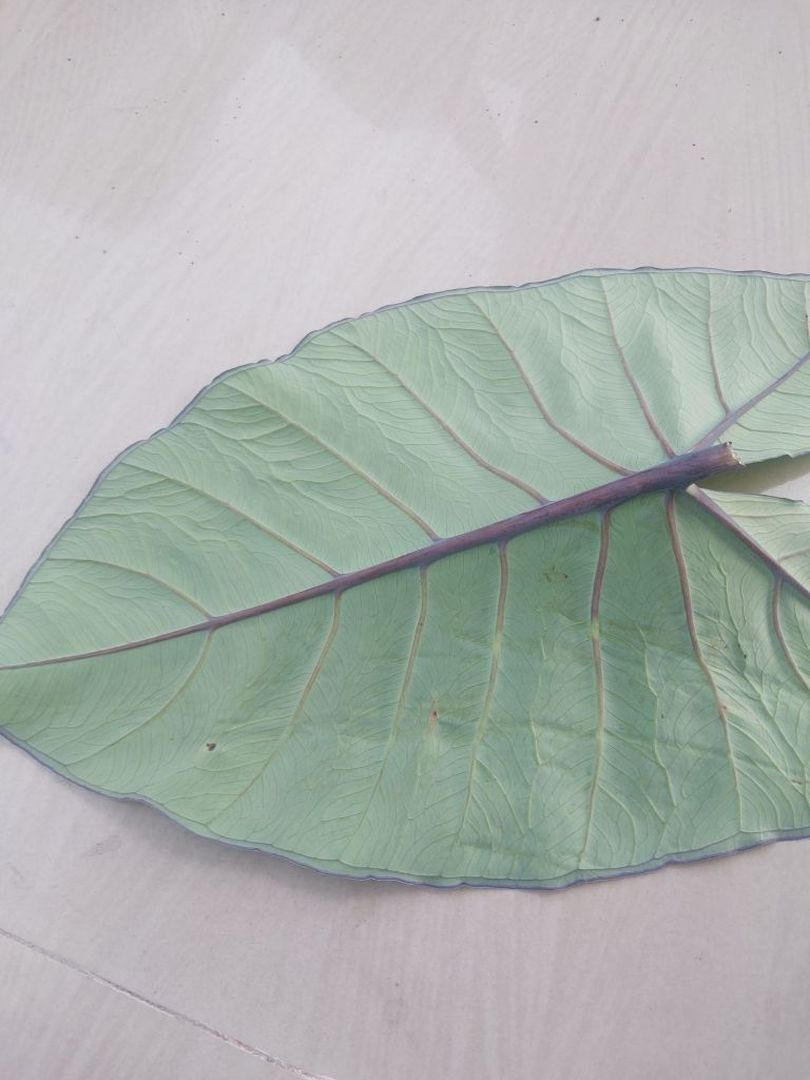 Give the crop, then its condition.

taro, healthy
